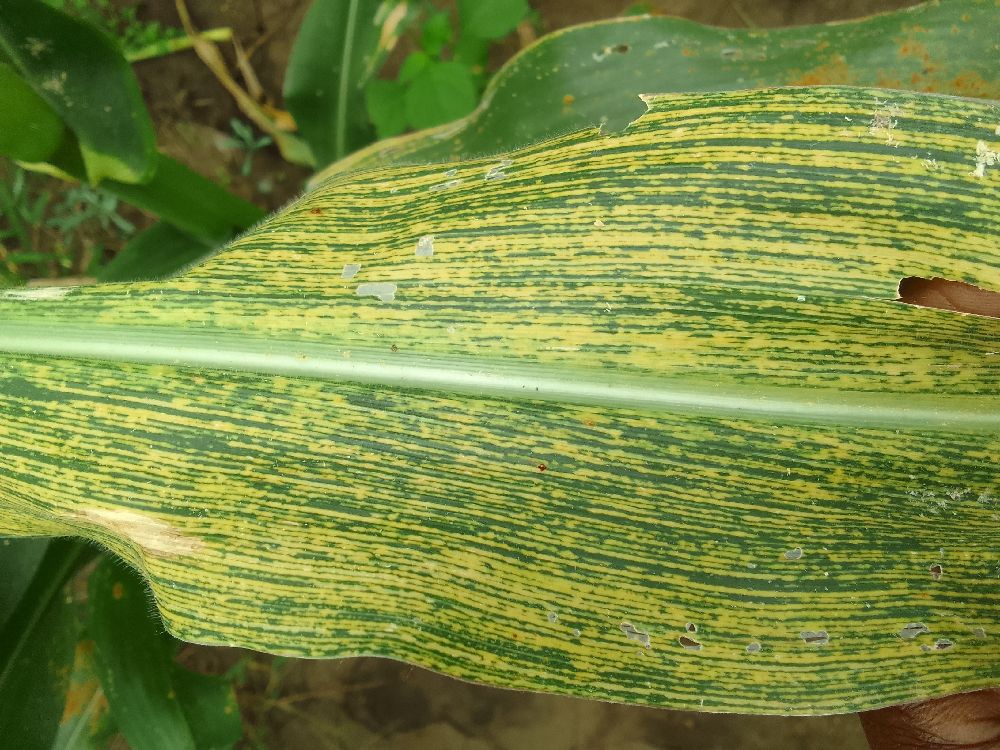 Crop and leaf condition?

maize, maize streak virus
